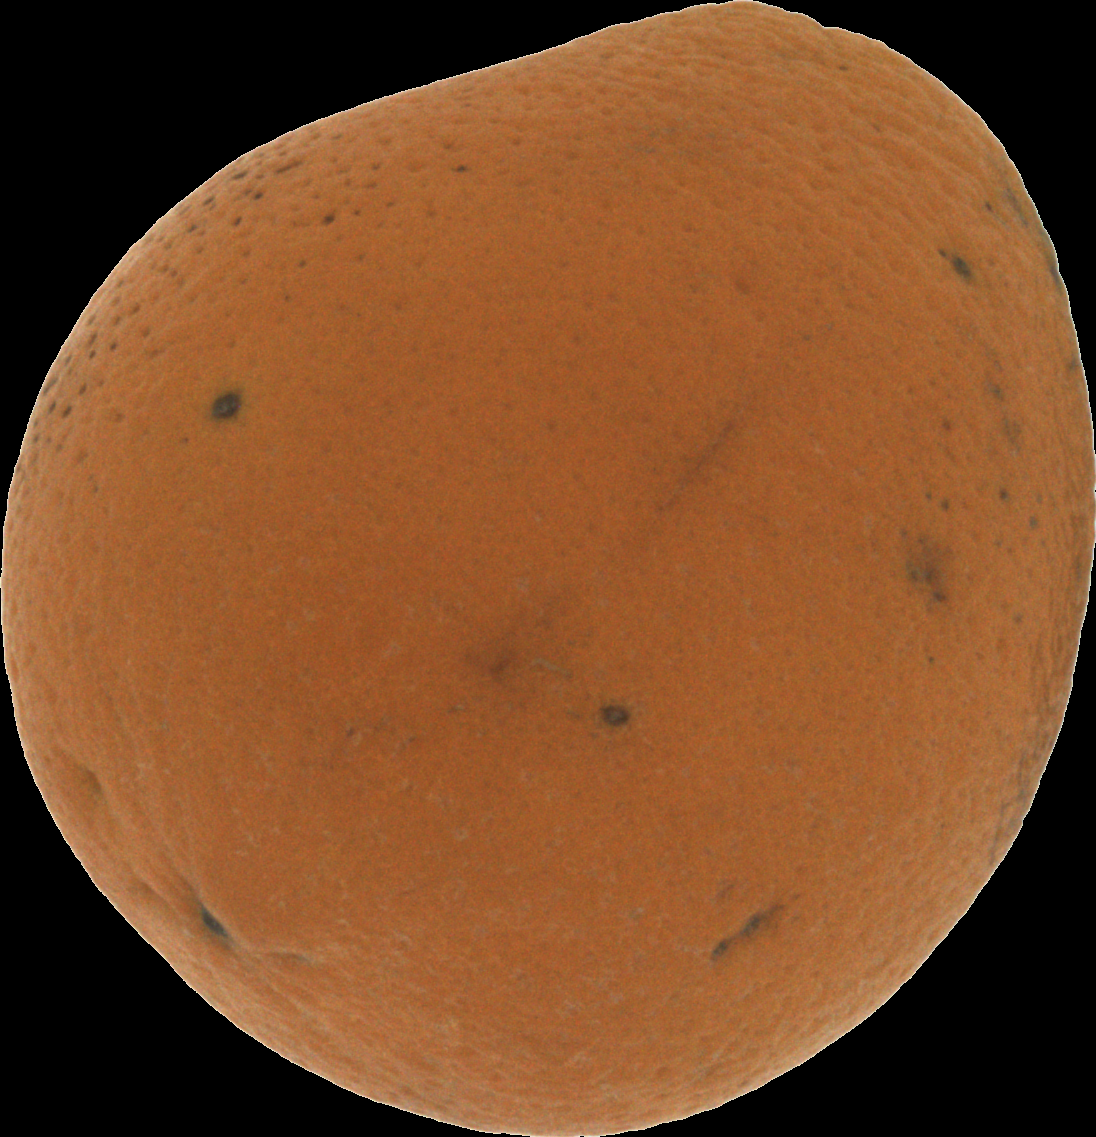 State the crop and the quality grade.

orange, bad
